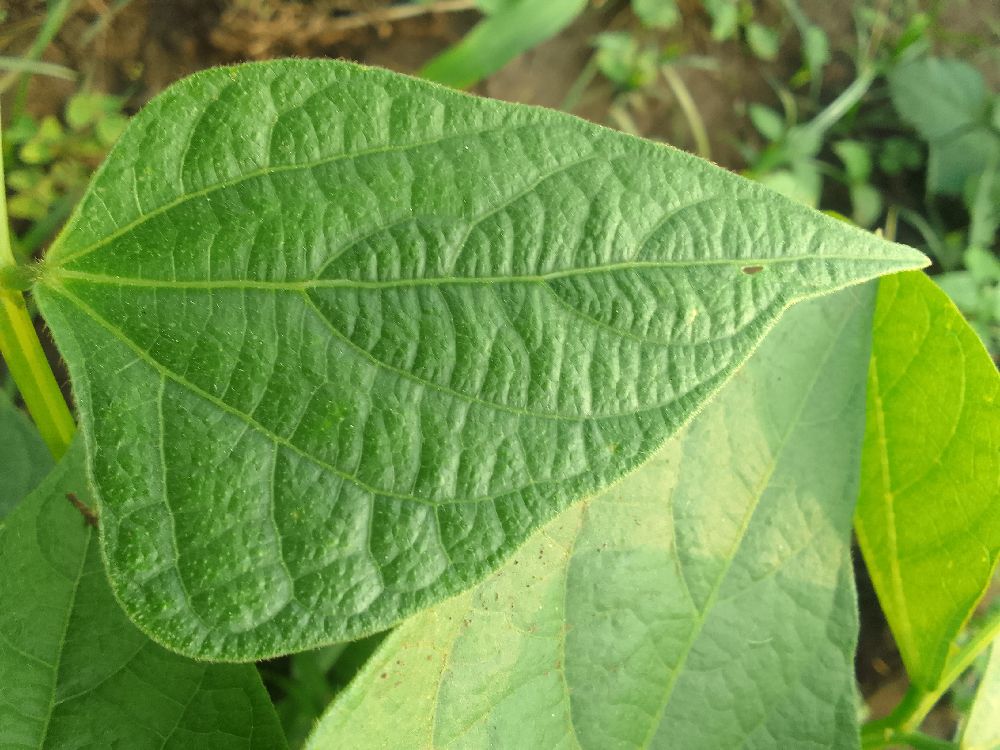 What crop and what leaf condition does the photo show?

common bean, healthy
